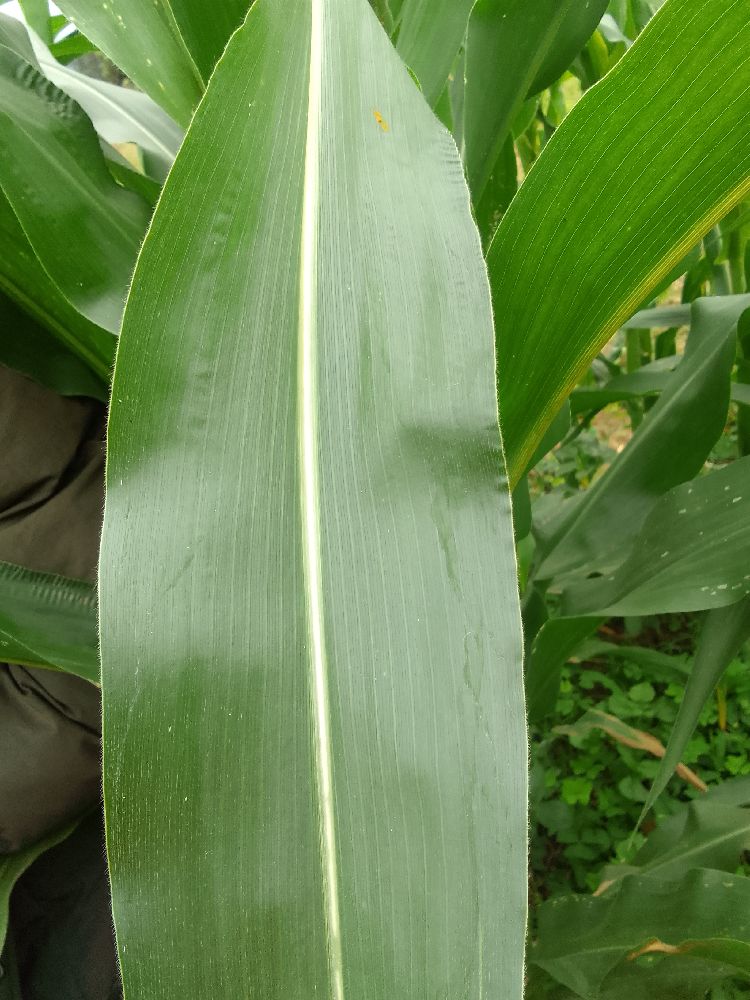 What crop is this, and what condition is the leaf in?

maize, healthy
